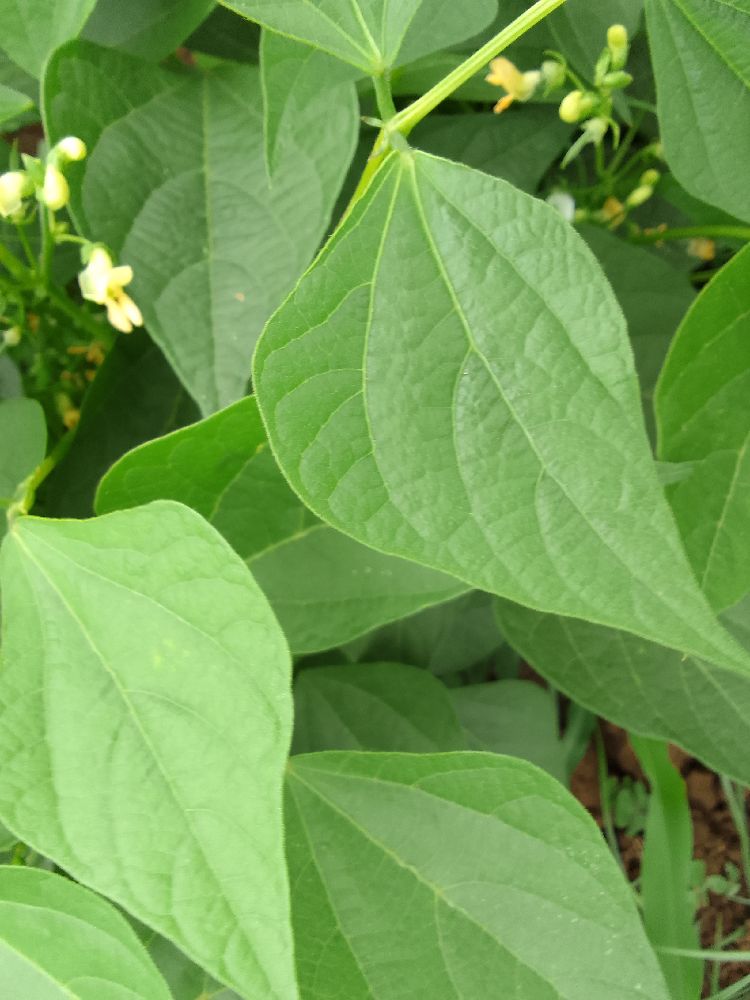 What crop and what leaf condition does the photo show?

common bean, healthy
